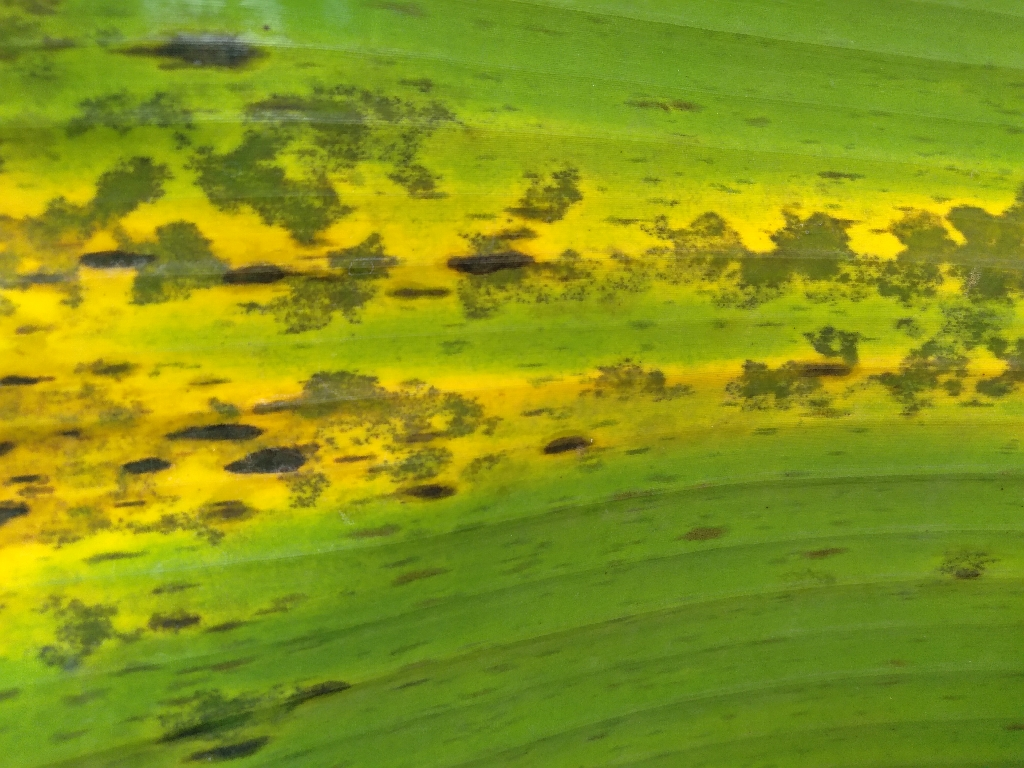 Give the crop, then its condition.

banana, black sigatoka
